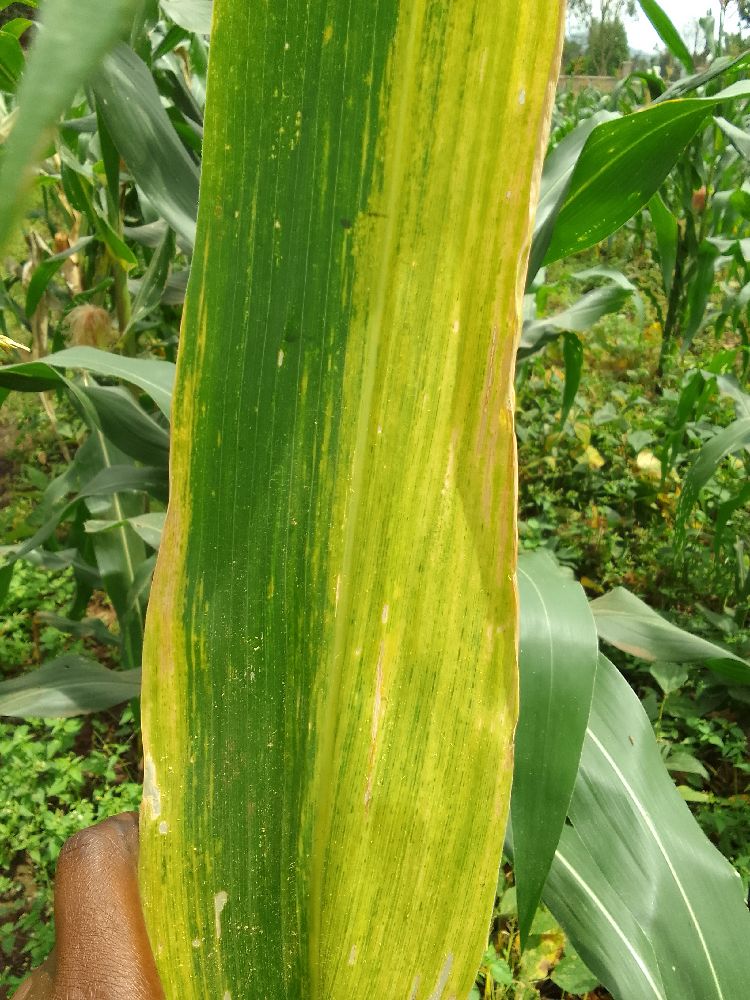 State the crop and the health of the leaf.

maize, maize lethal necrosis
